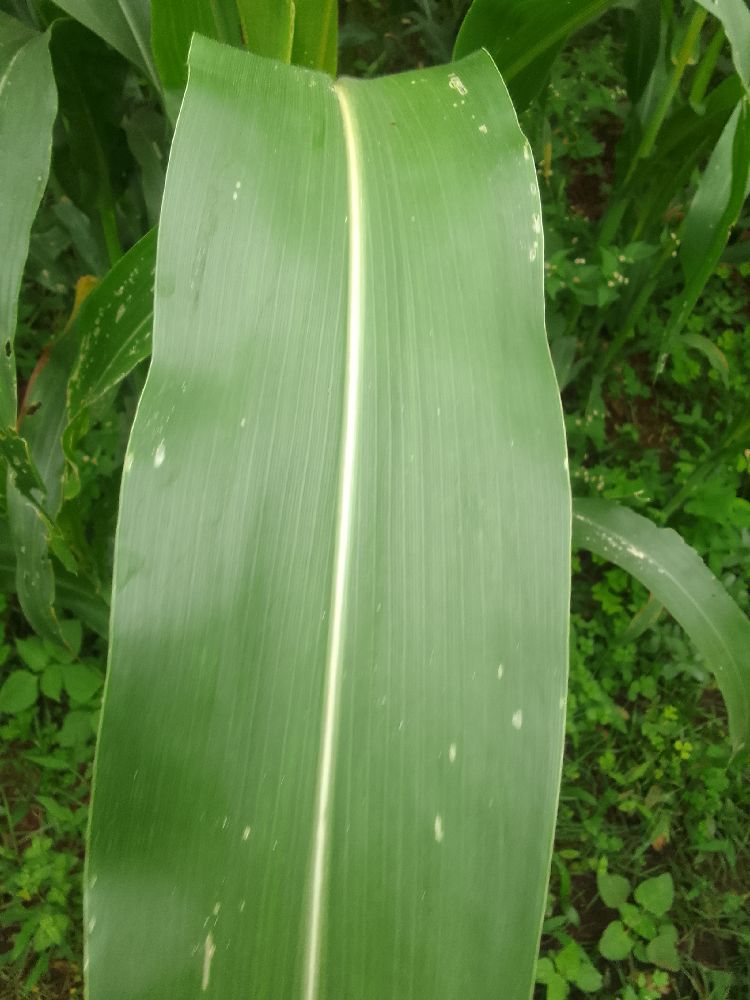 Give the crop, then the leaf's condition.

maize, healthy
